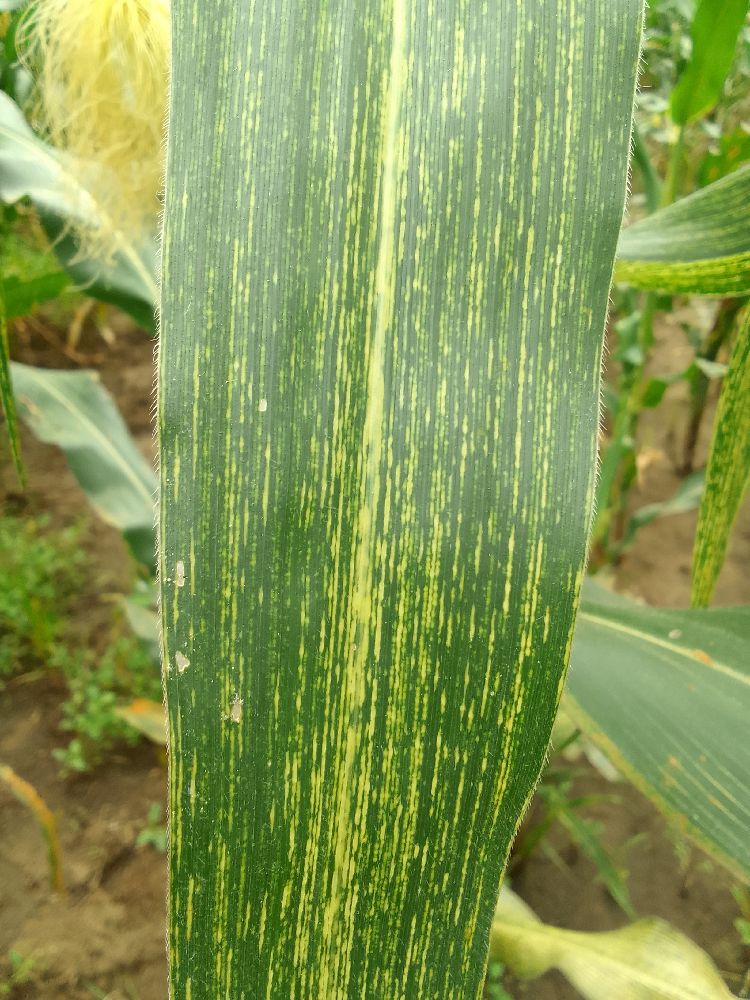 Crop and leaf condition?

maize, maize streak virus
